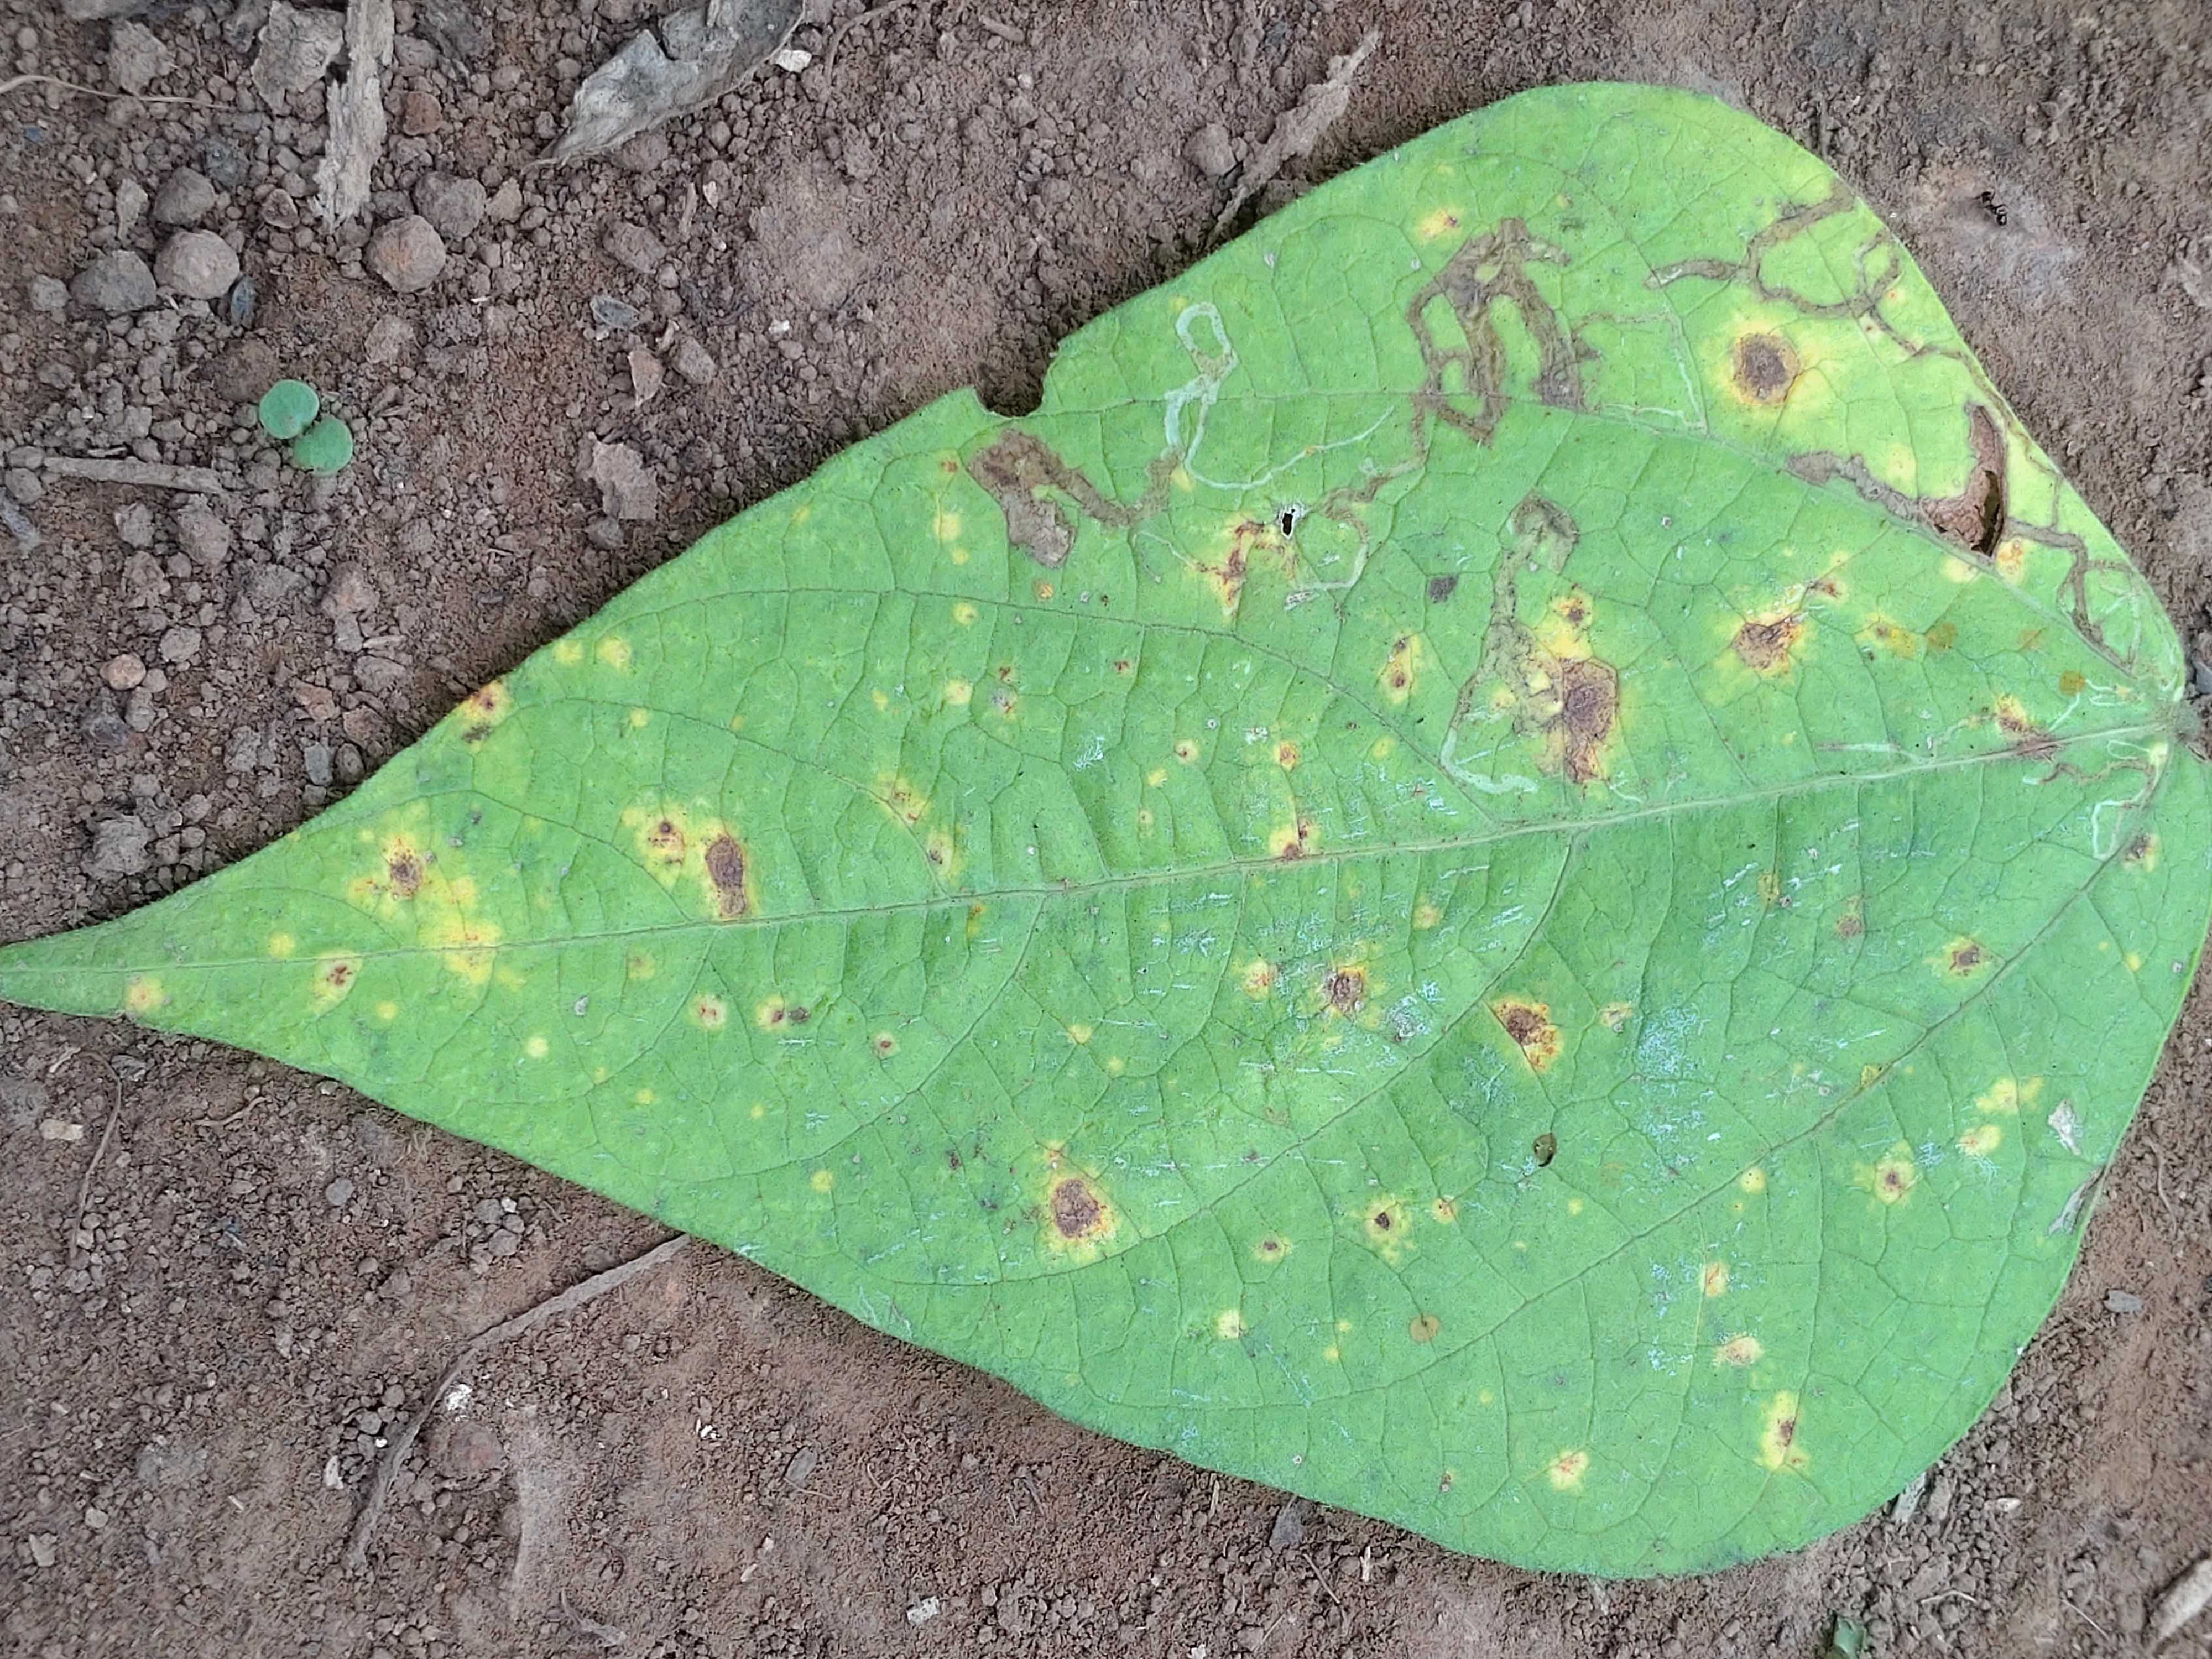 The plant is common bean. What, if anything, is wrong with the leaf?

rust
